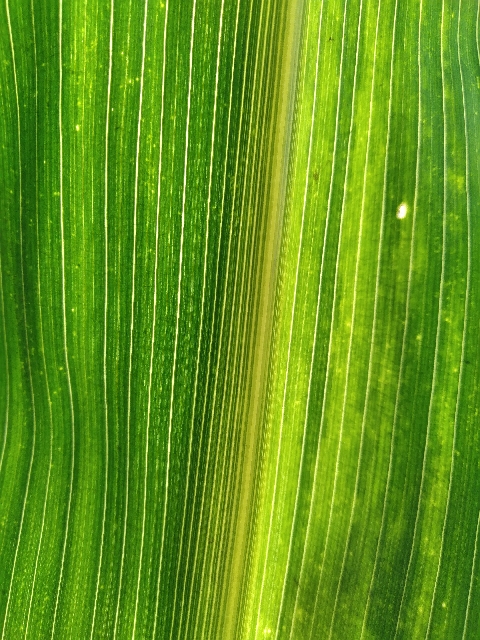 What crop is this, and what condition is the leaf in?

maize, maize lethal necrosis
